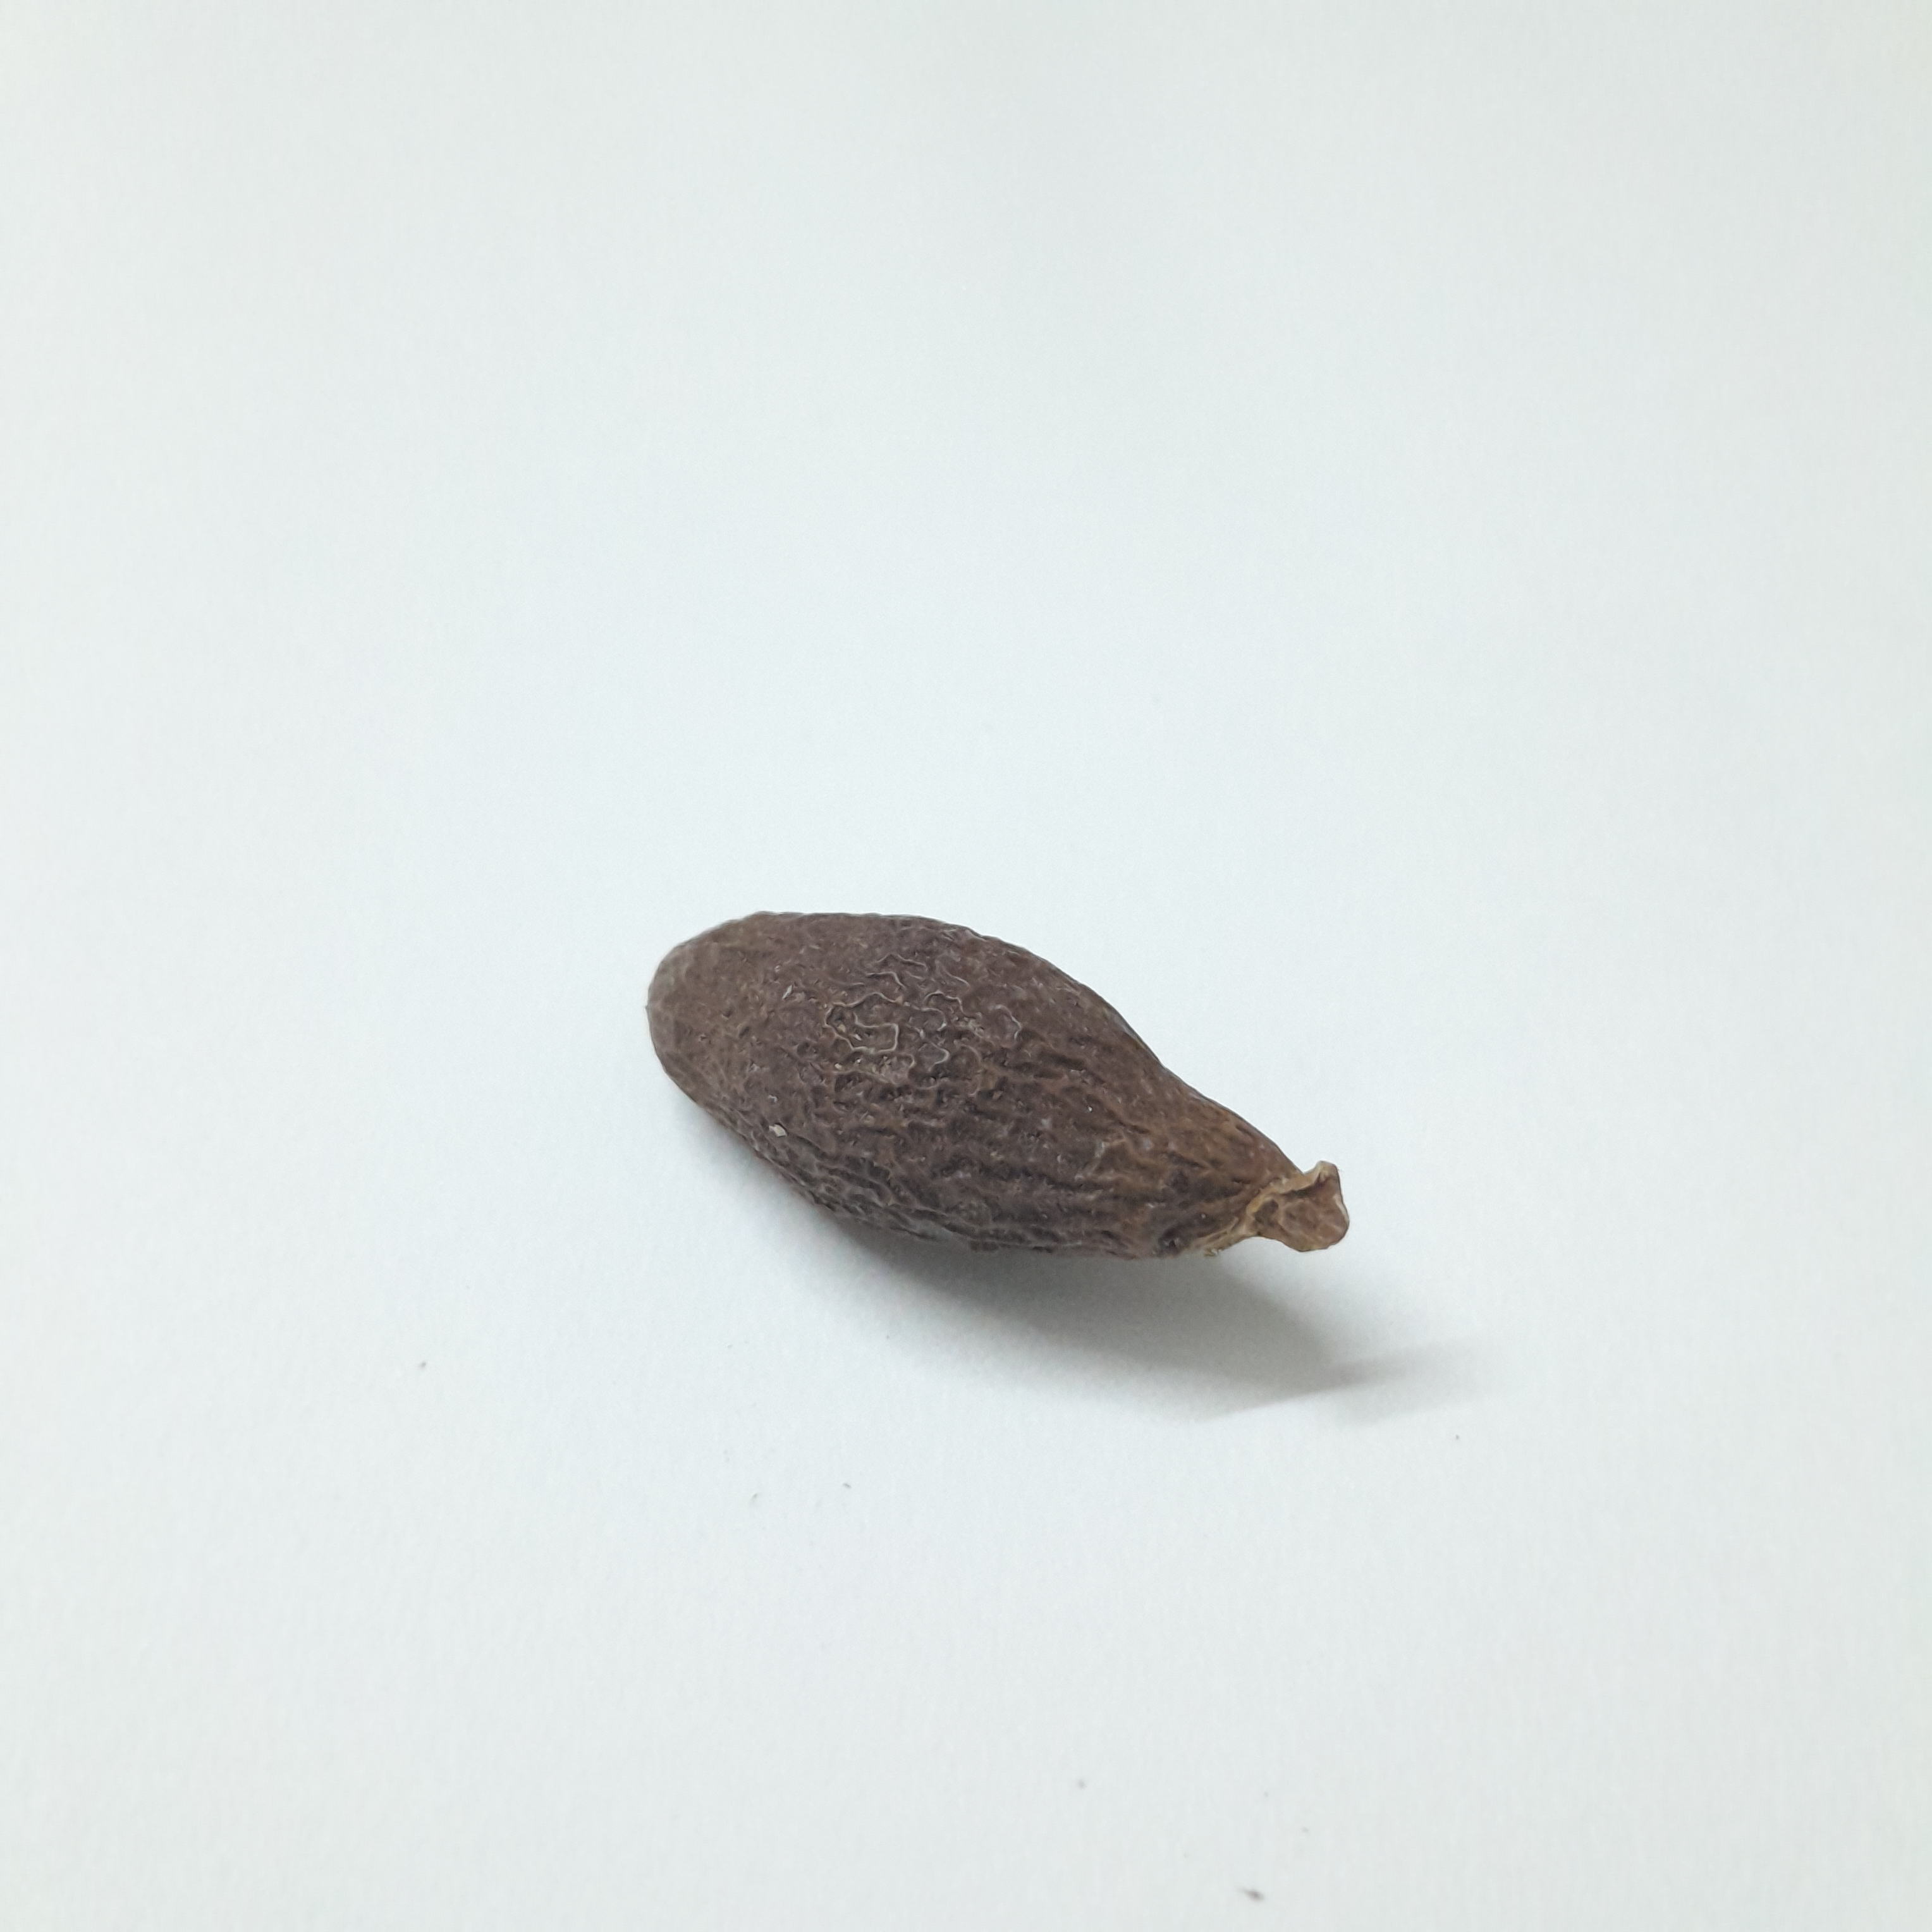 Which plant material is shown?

niranjanphal
